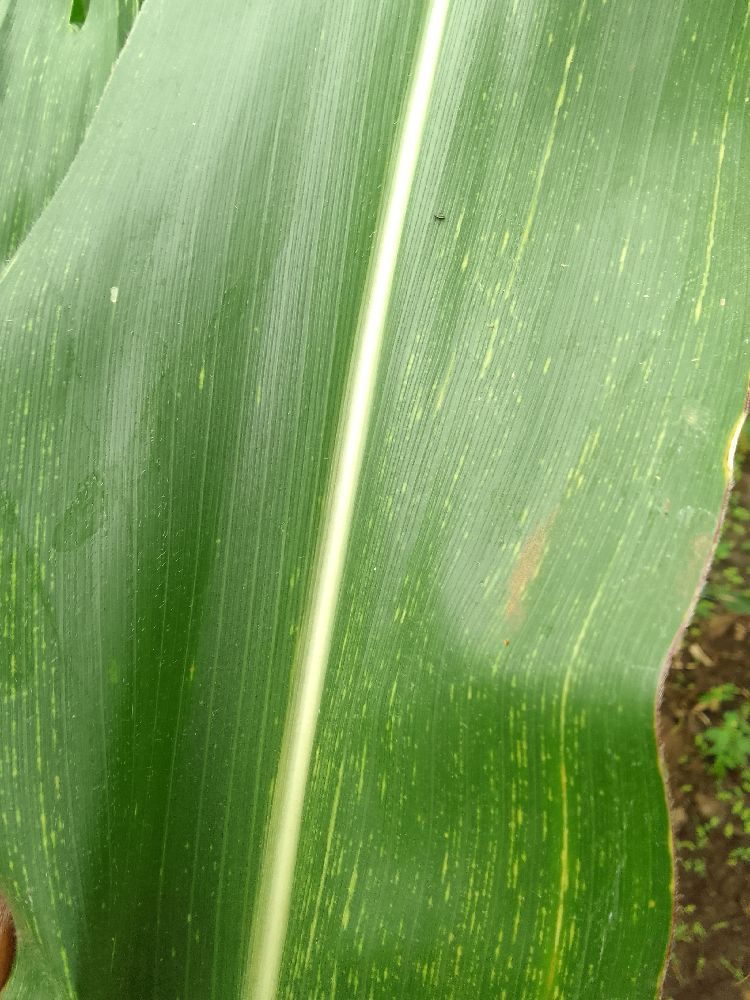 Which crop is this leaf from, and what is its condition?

maize, maize streak virus
